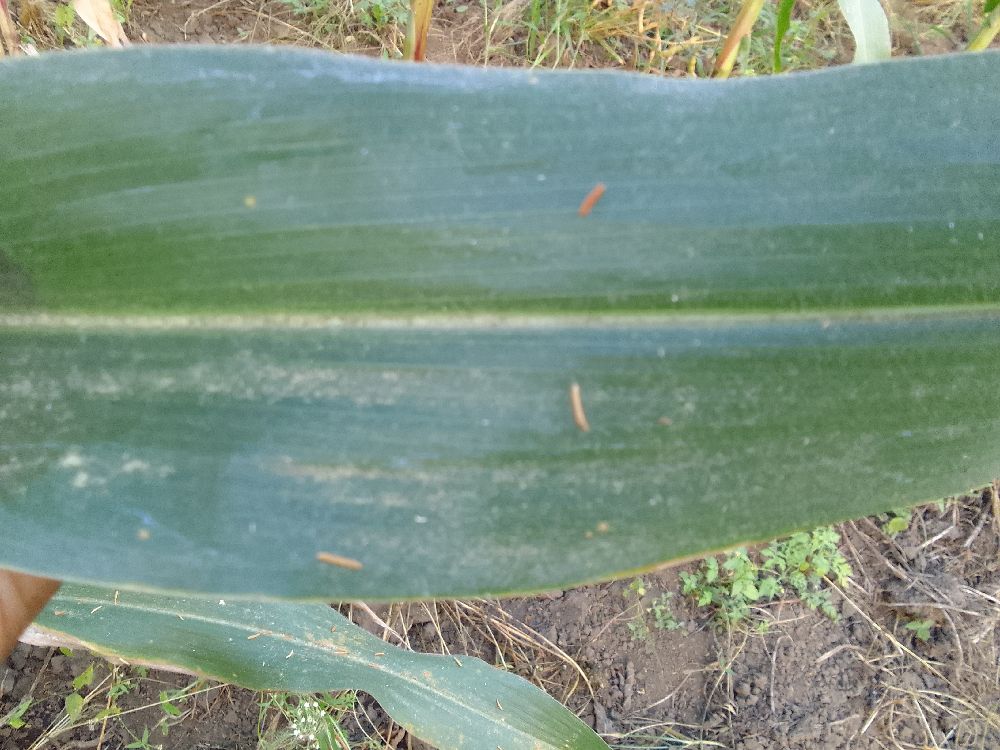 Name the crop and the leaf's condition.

maize, healthy
